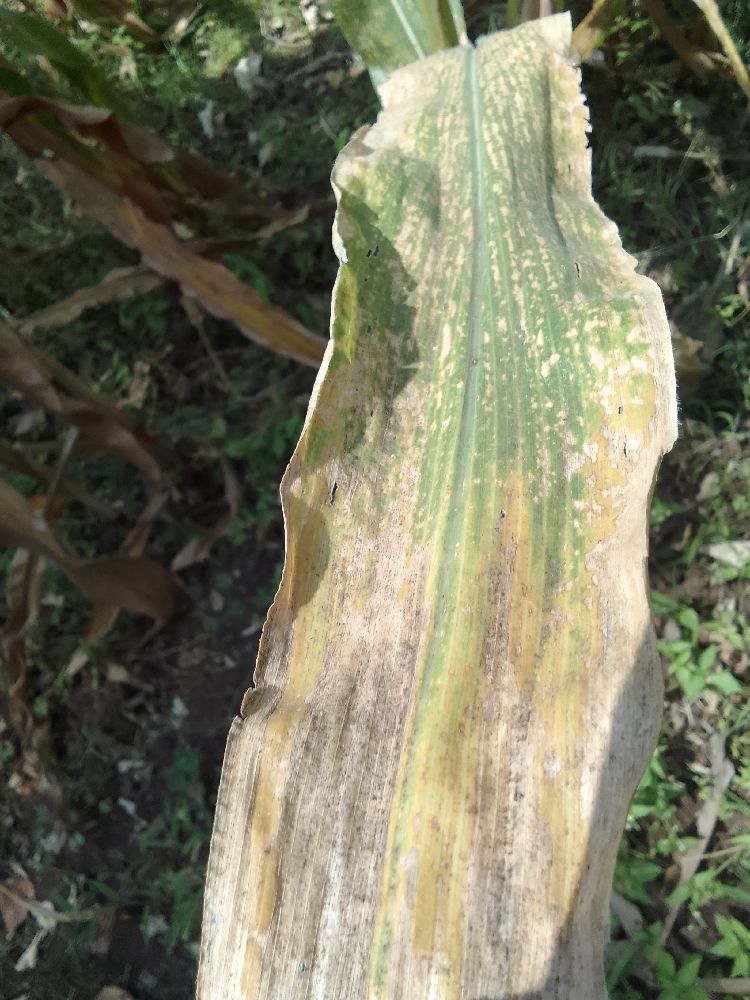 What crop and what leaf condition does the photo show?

maize, maize lethal necrosis
